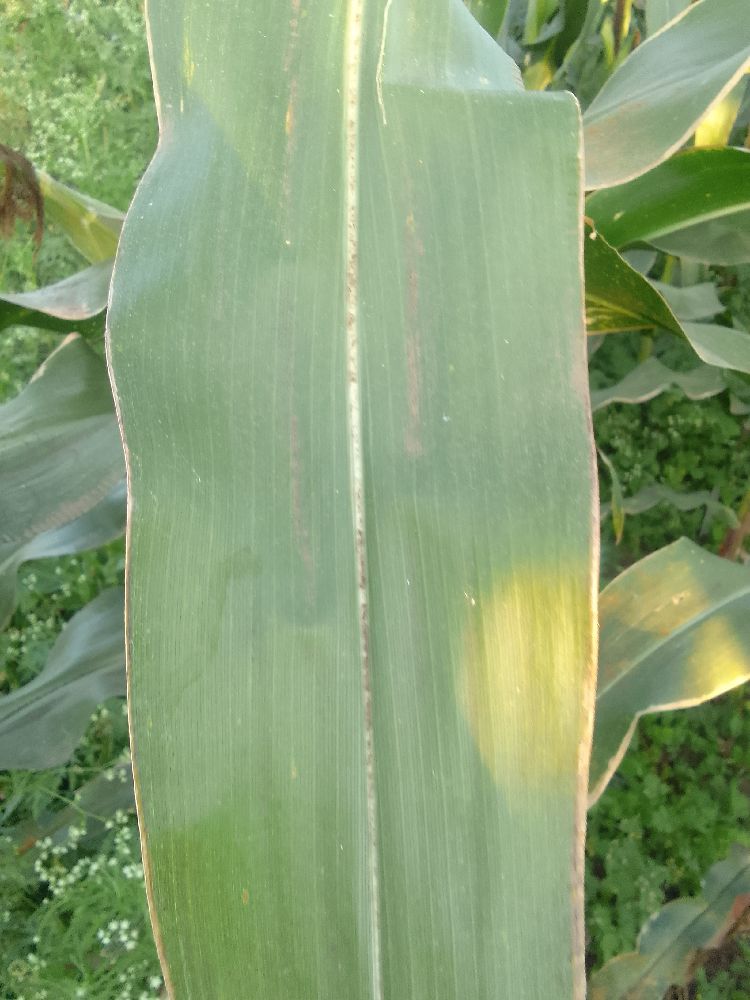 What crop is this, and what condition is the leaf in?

maize, healthy
